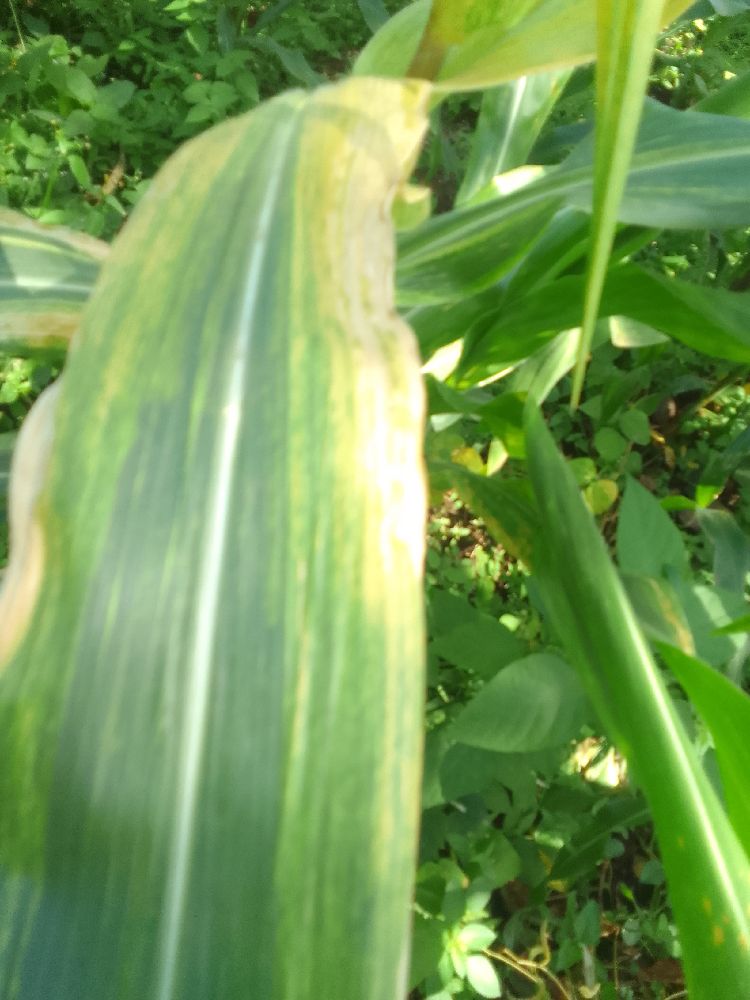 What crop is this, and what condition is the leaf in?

maize, maize lethal necrosis
